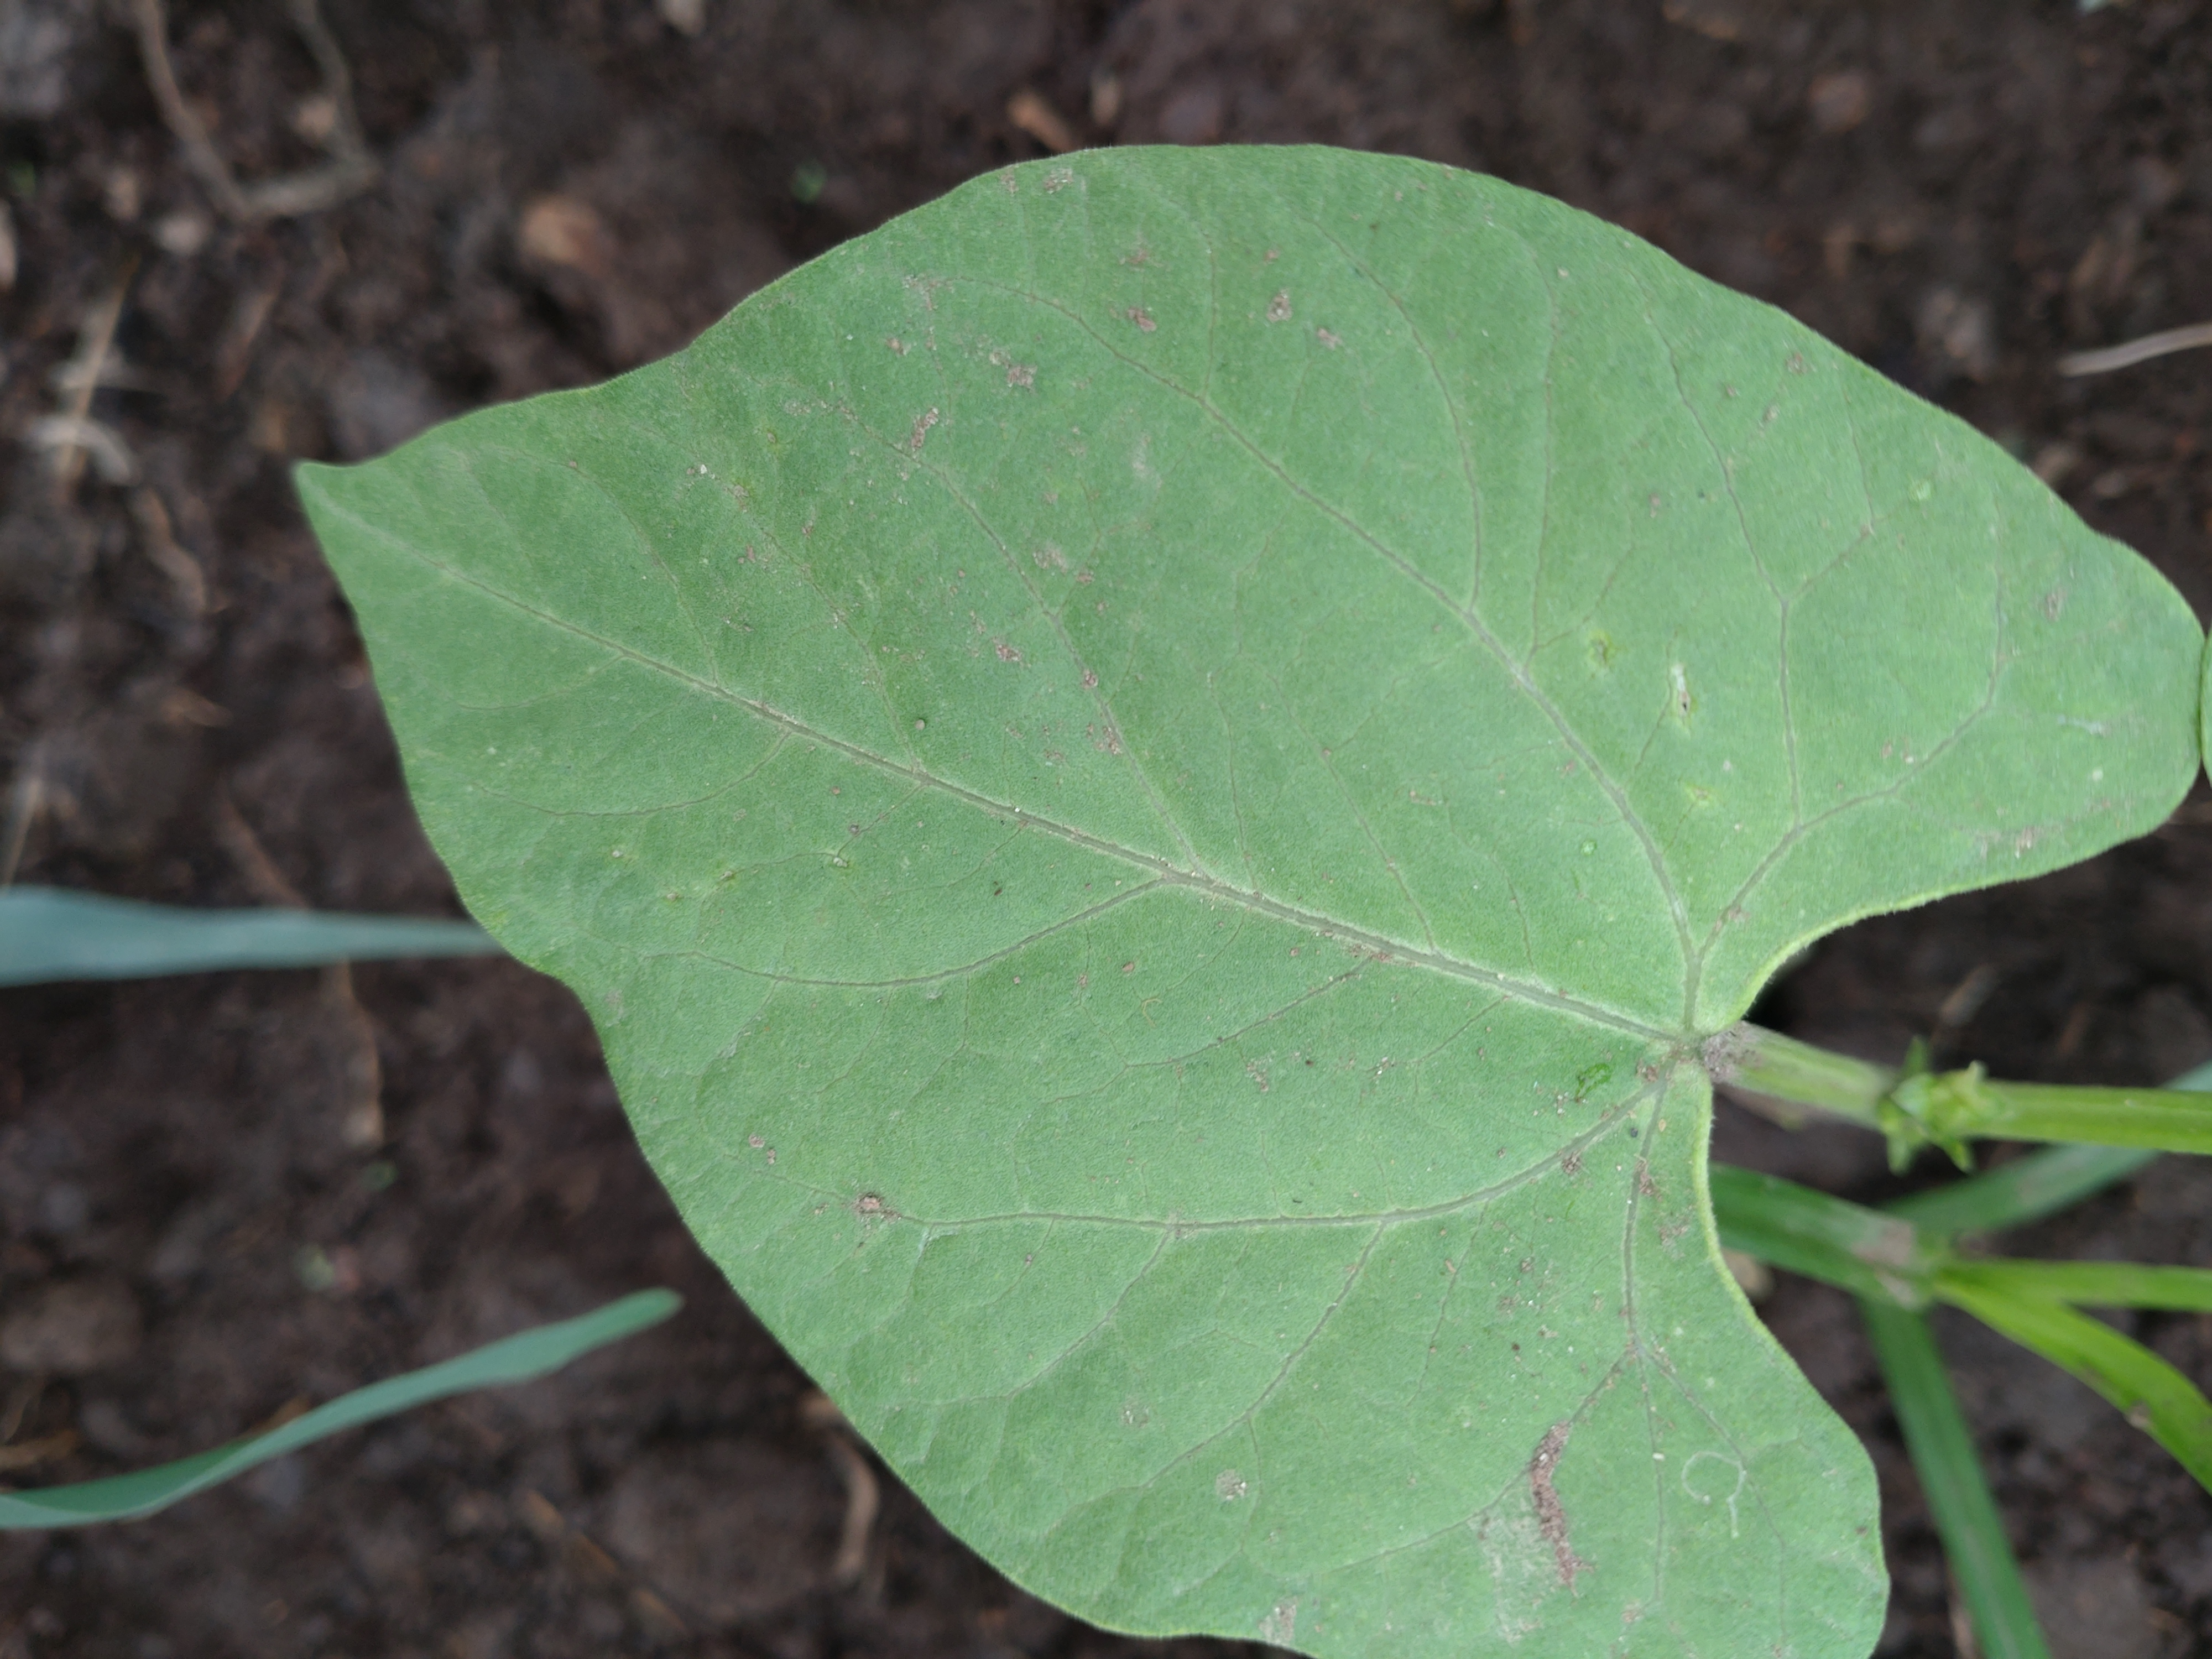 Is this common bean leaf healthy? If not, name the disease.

healthy
